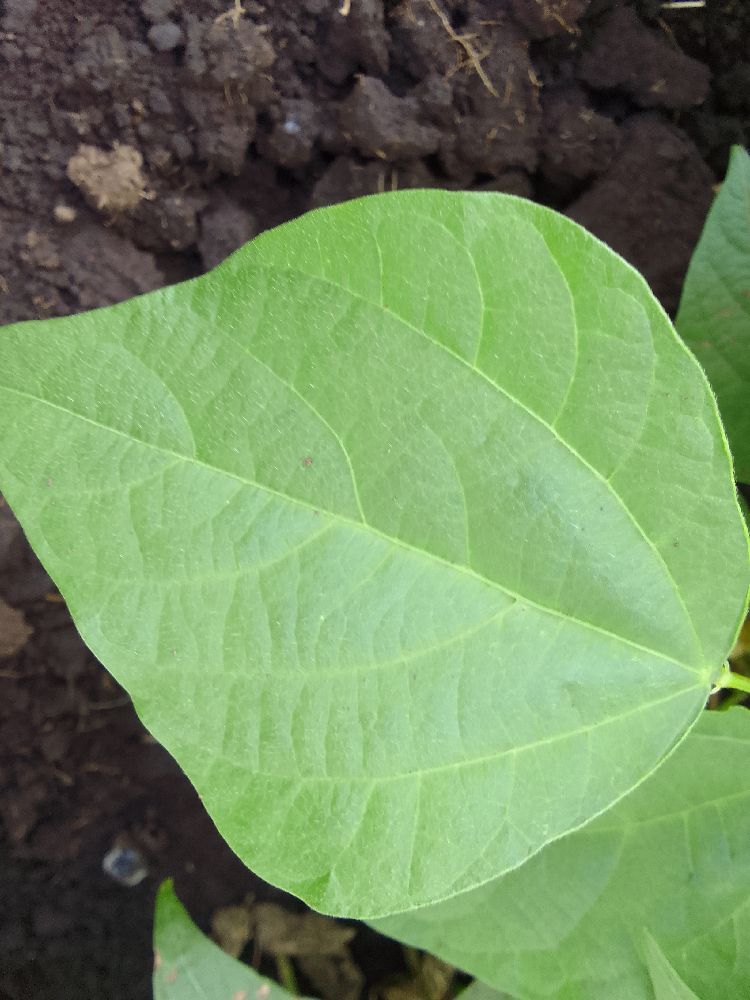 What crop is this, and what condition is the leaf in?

common bean, healthy
